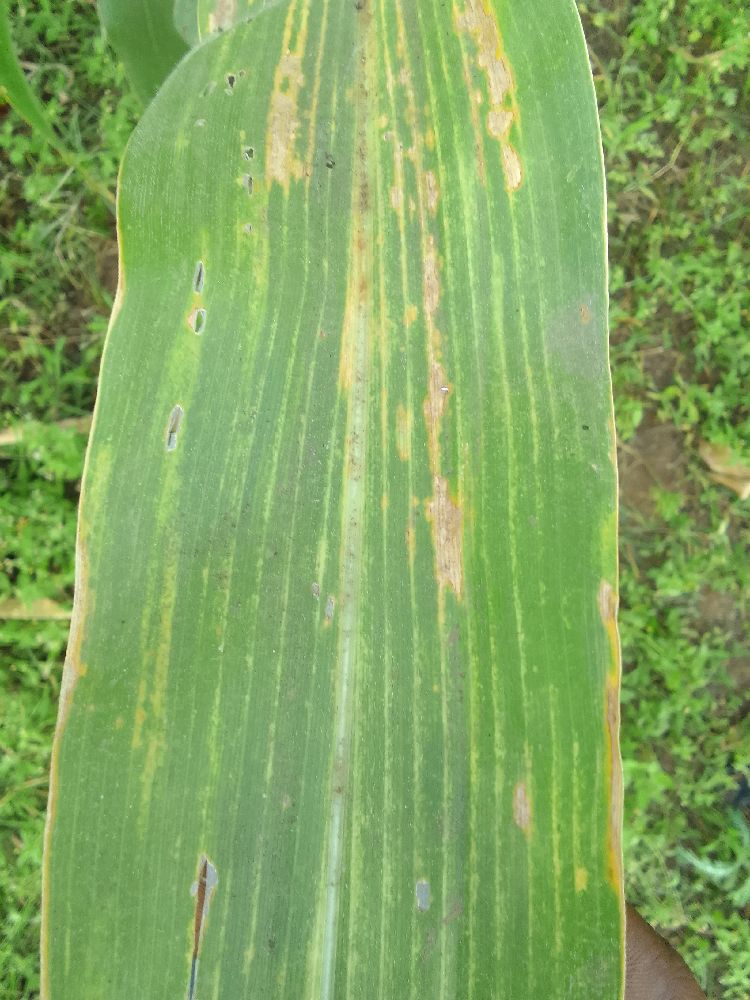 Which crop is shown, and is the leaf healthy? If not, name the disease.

maize, maize lethal necrosis
